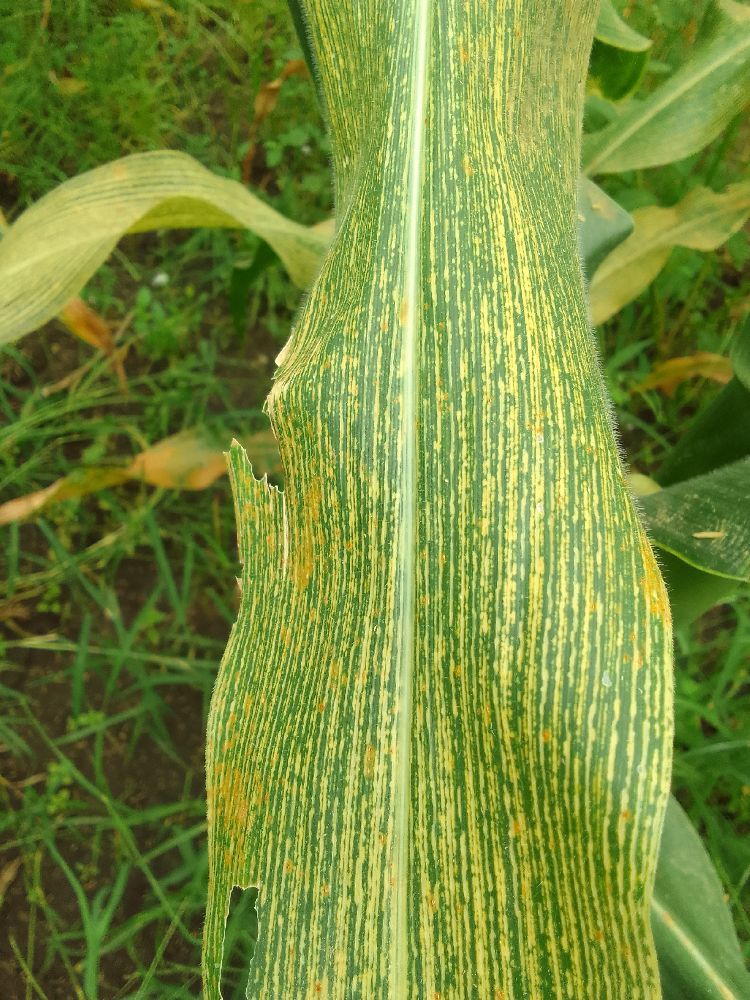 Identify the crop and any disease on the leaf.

maize, maize streak virus
